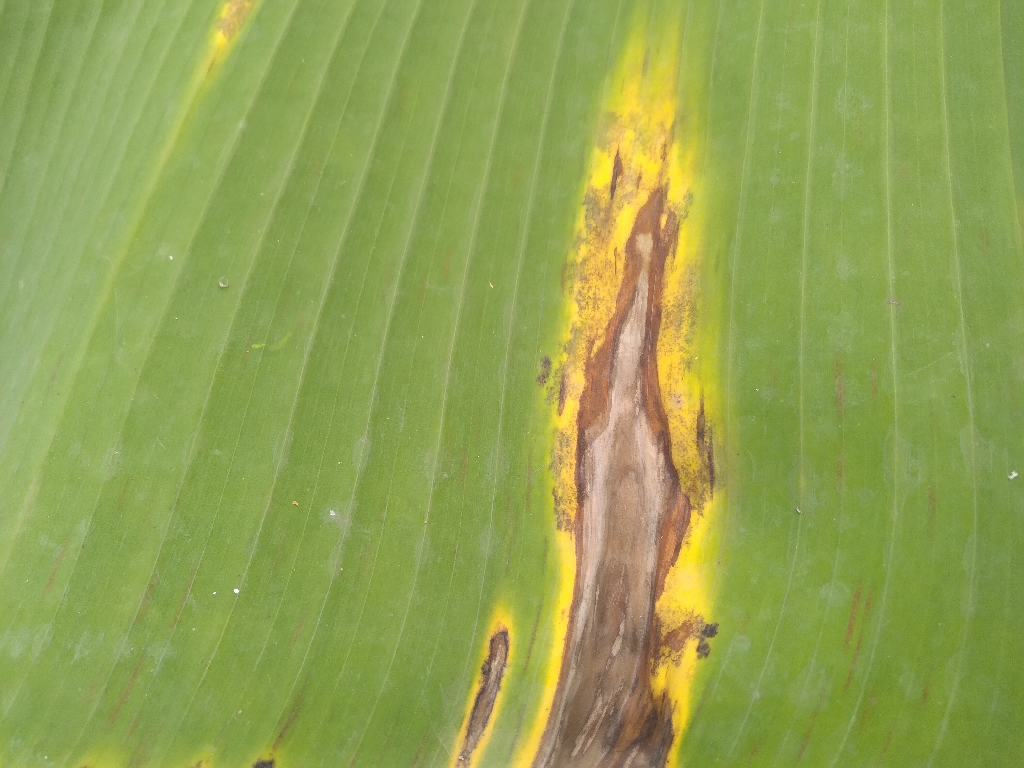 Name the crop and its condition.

banana, black sigatoka
